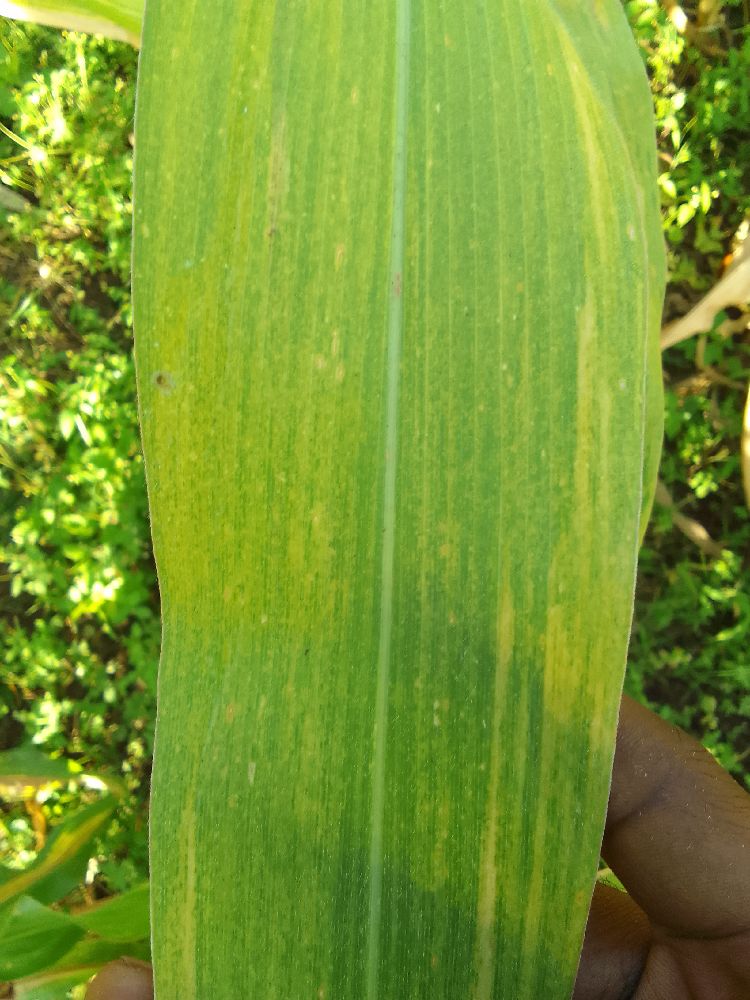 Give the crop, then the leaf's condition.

maize, maize lethal necrosis
